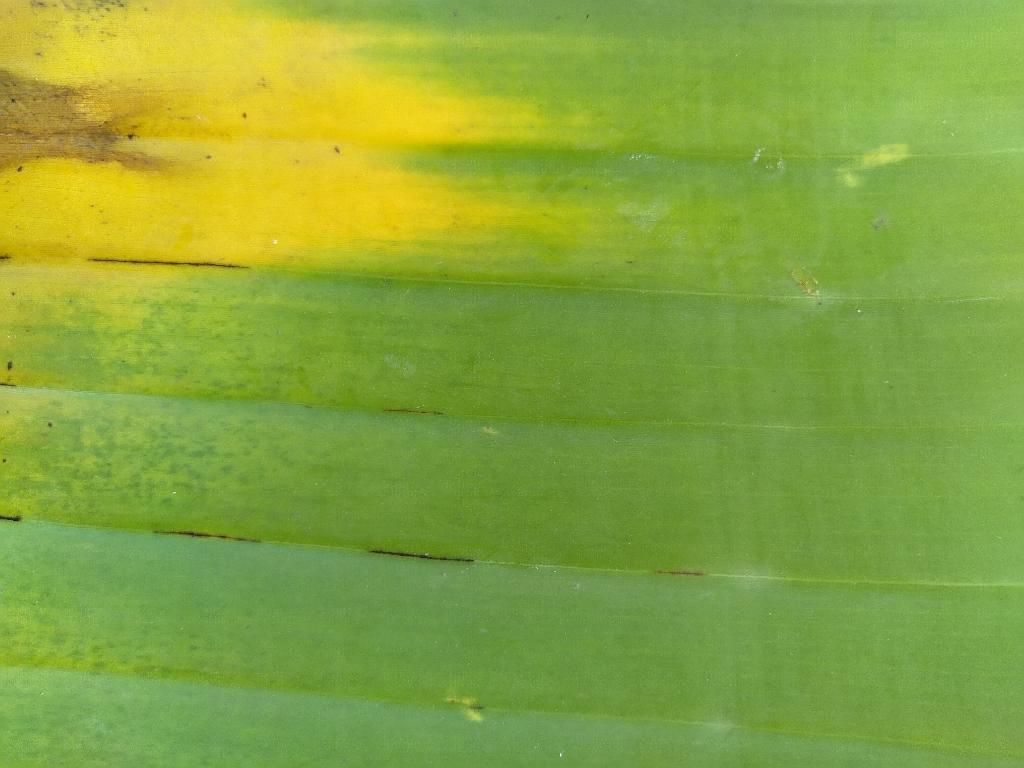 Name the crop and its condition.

banana, fusarium wilt race 1
